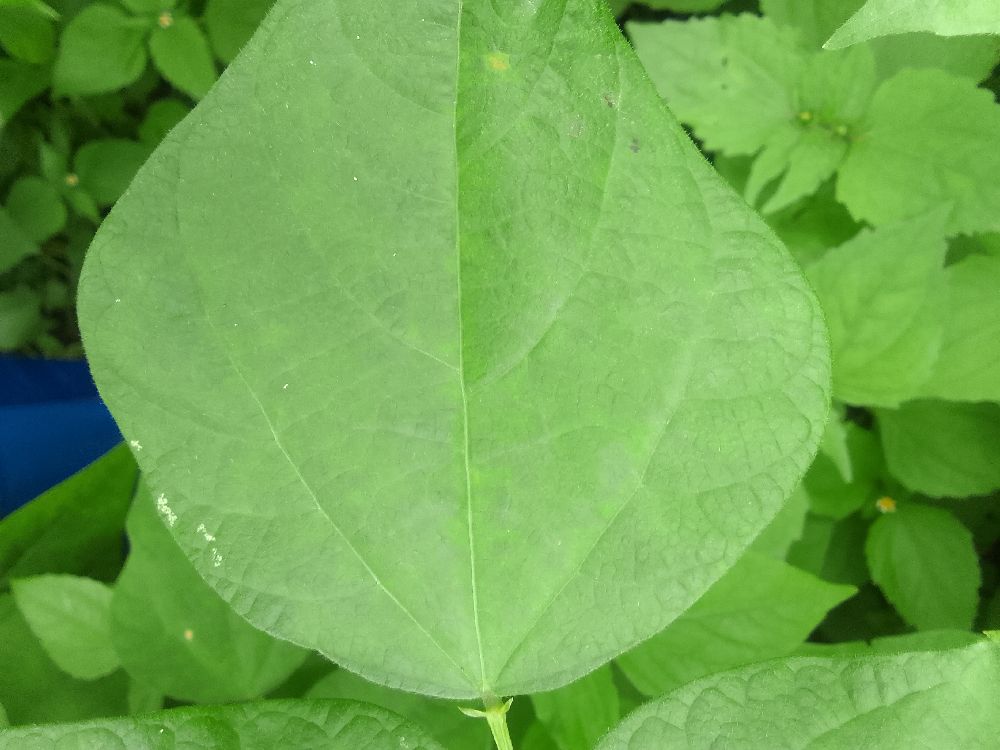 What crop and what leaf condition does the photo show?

common bean, healthy
